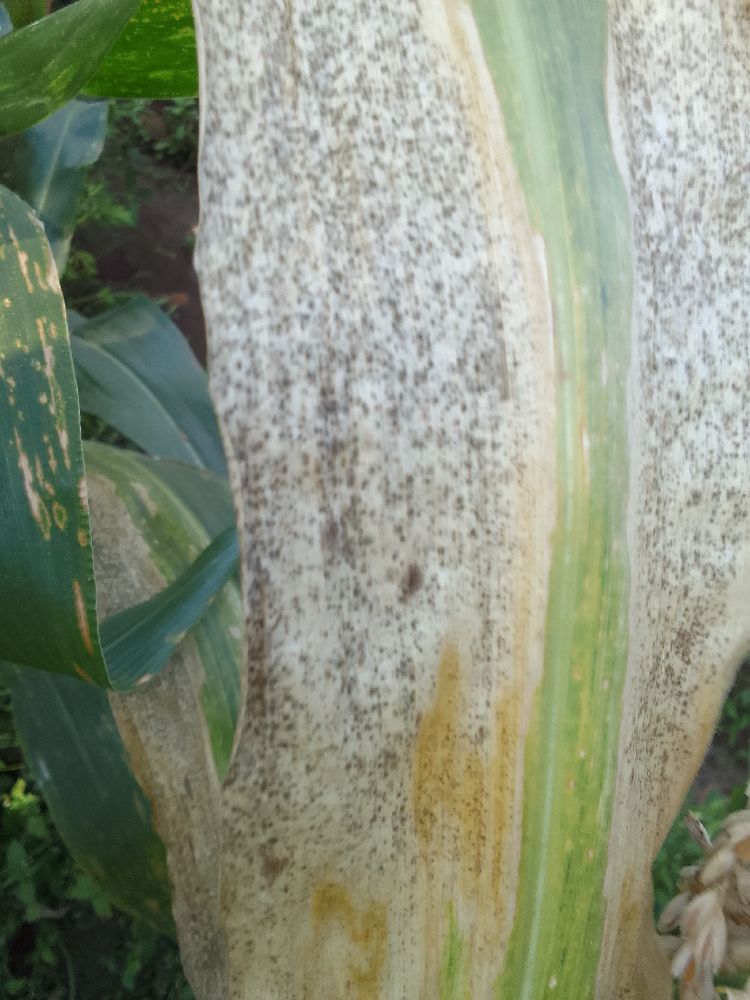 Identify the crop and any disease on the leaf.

maize, maize lethal necrosis
